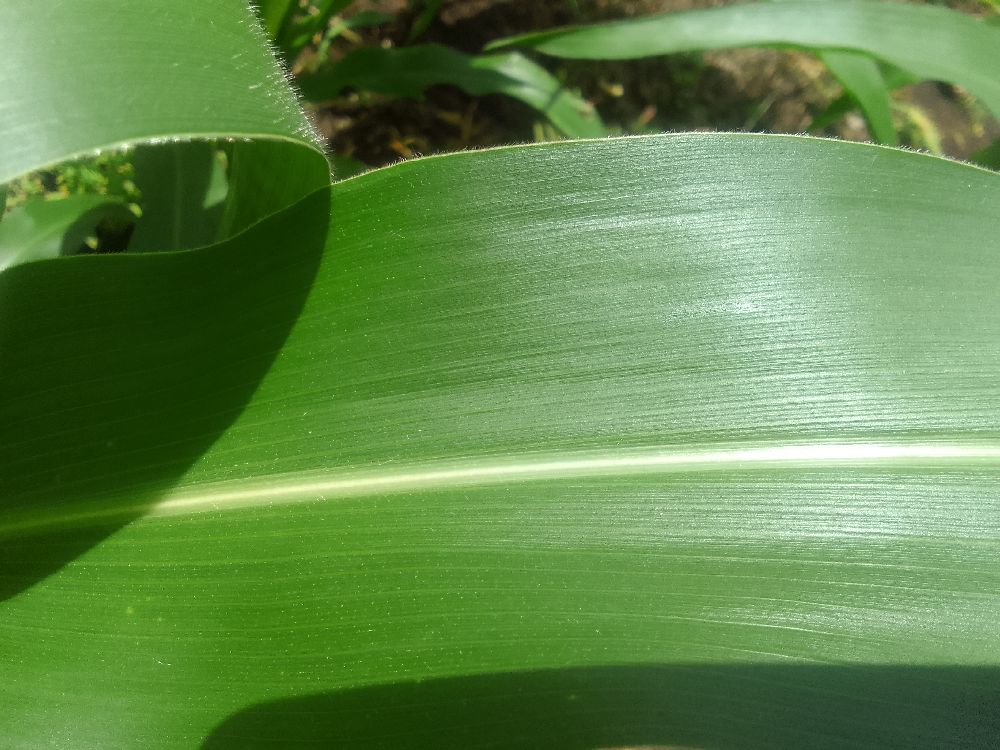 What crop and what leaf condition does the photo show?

maize, healthy
